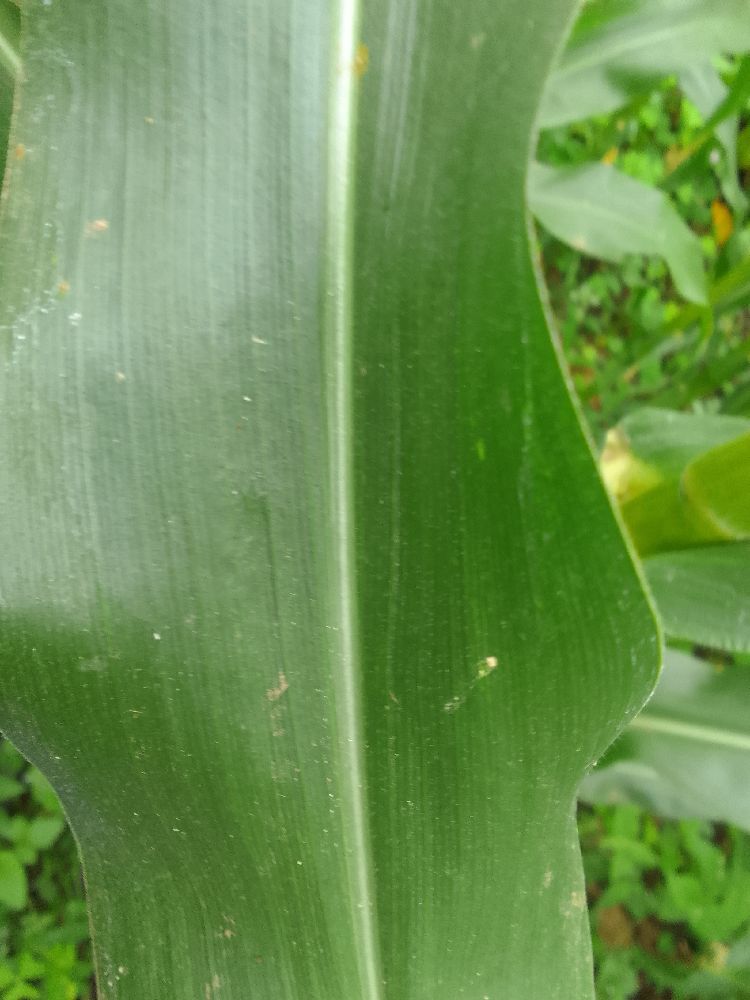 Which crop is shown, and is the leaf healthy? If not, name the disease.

maize, healthy
